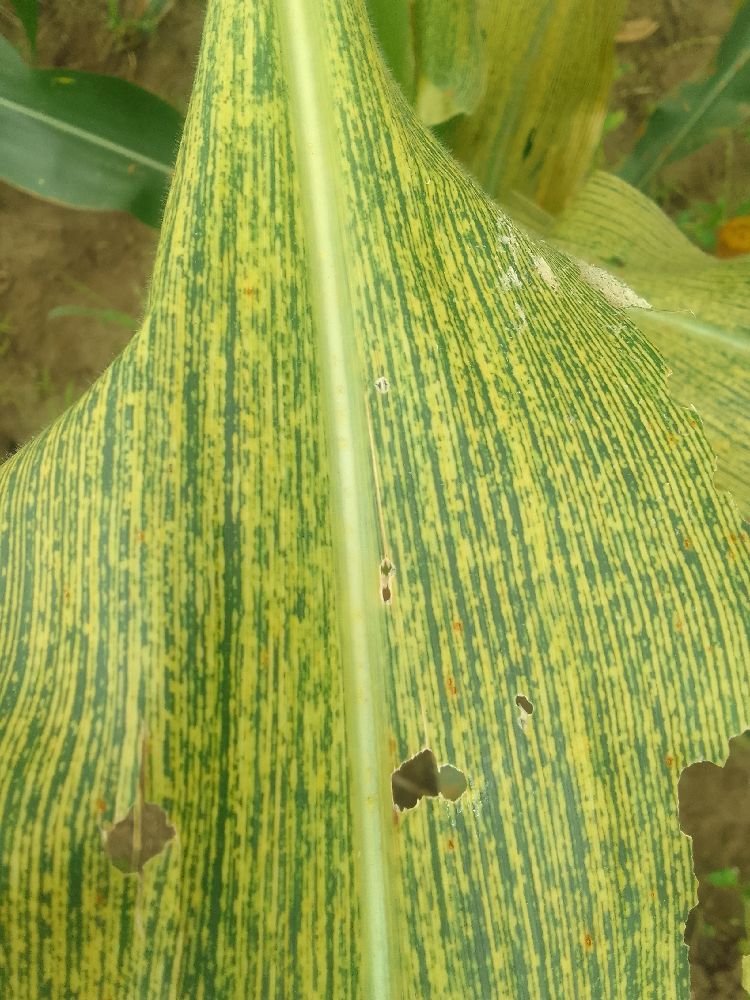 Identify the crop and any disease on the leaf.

maize, maize streak virus
